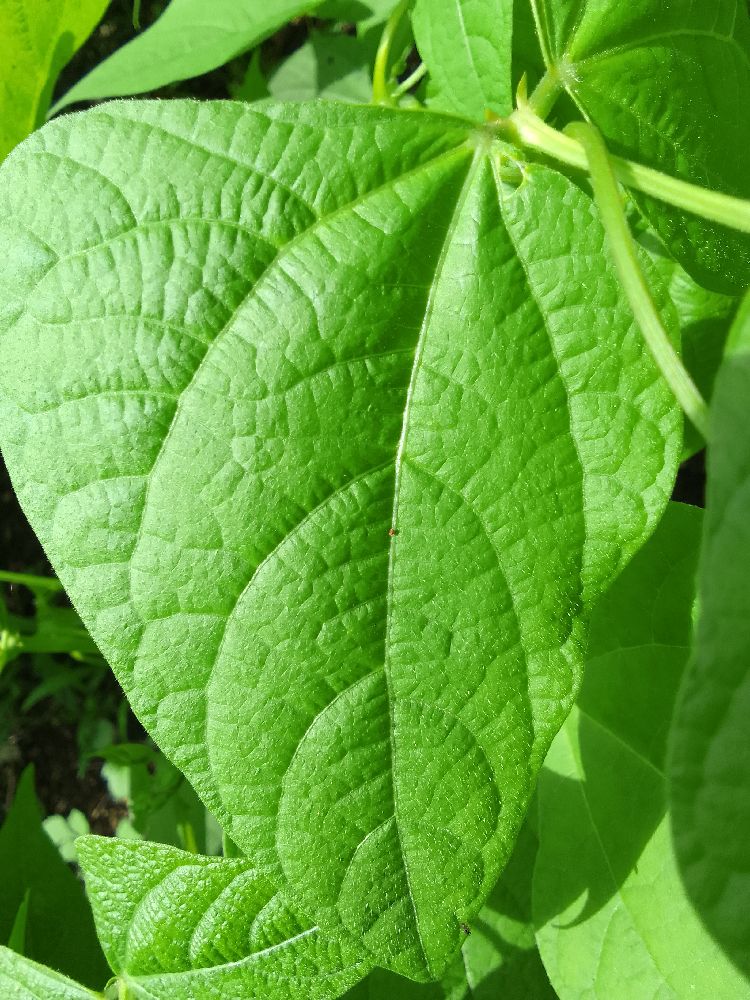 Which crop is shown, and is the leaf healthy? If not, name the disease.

common bean, healthy
